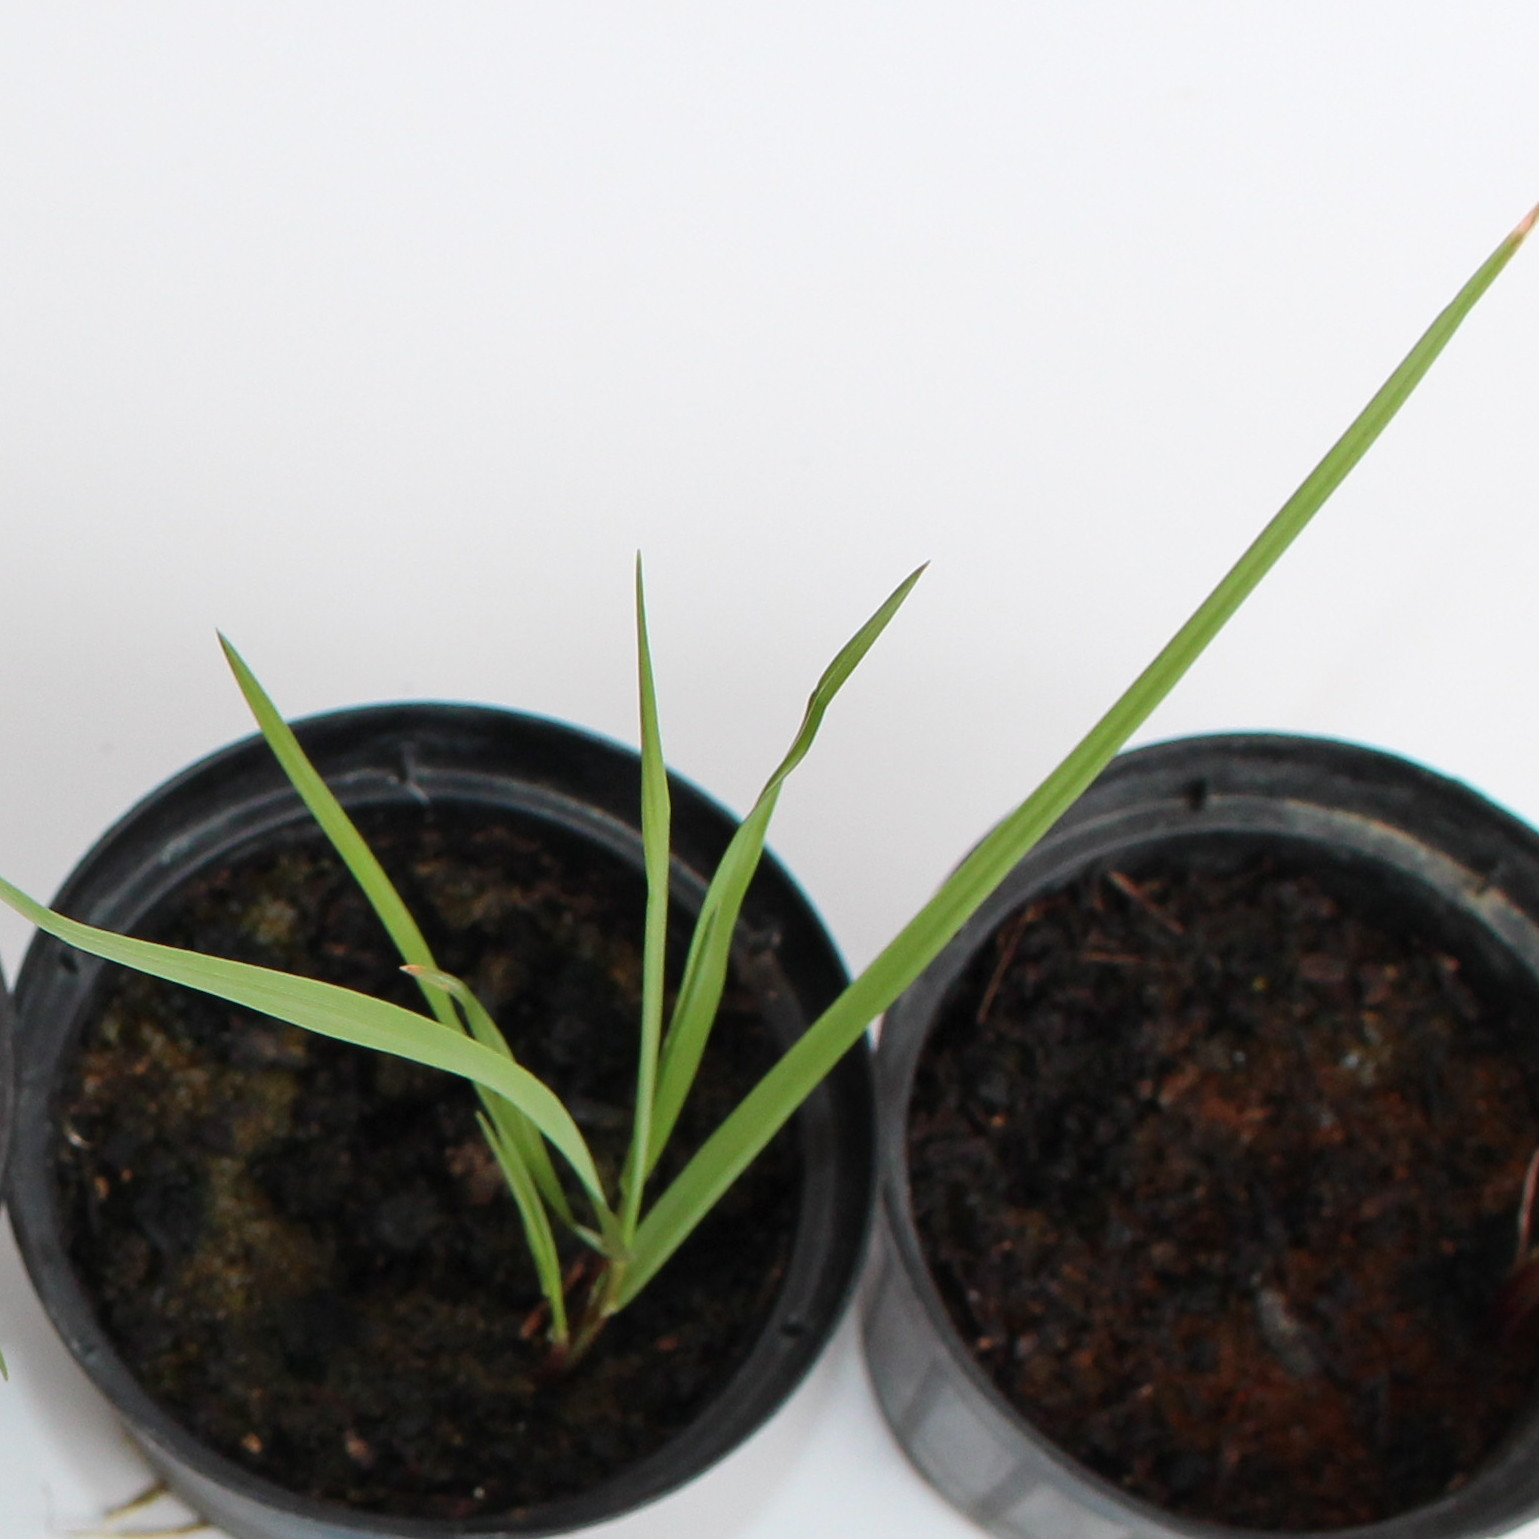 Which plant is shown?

Lolium multiflorum
